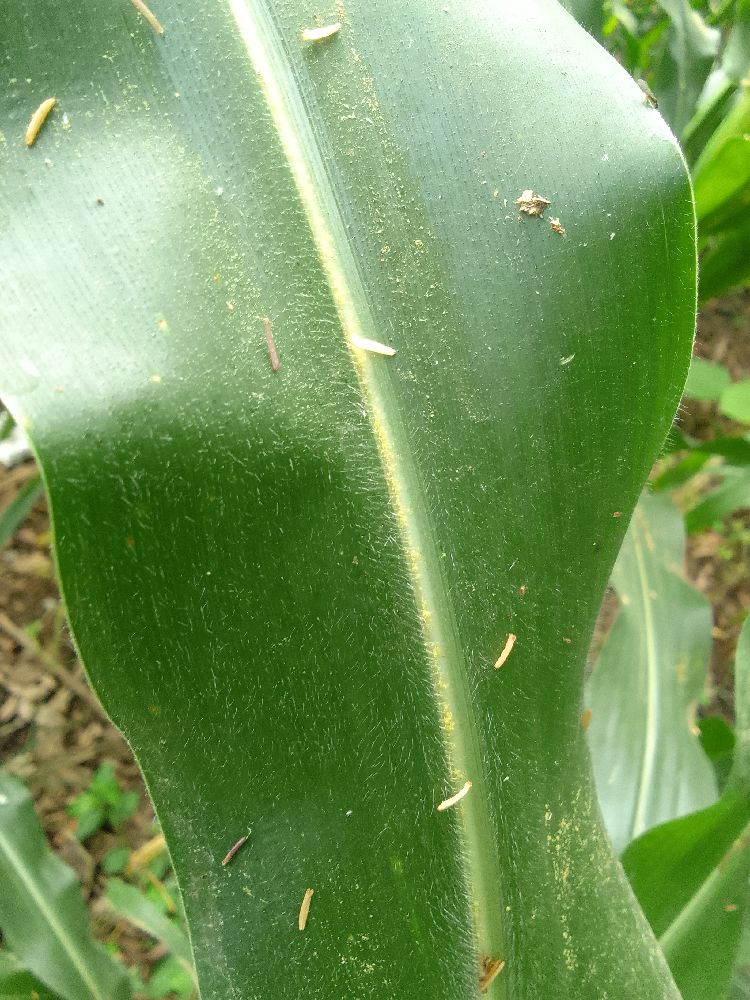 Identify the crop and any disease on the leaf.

maize, healthy
